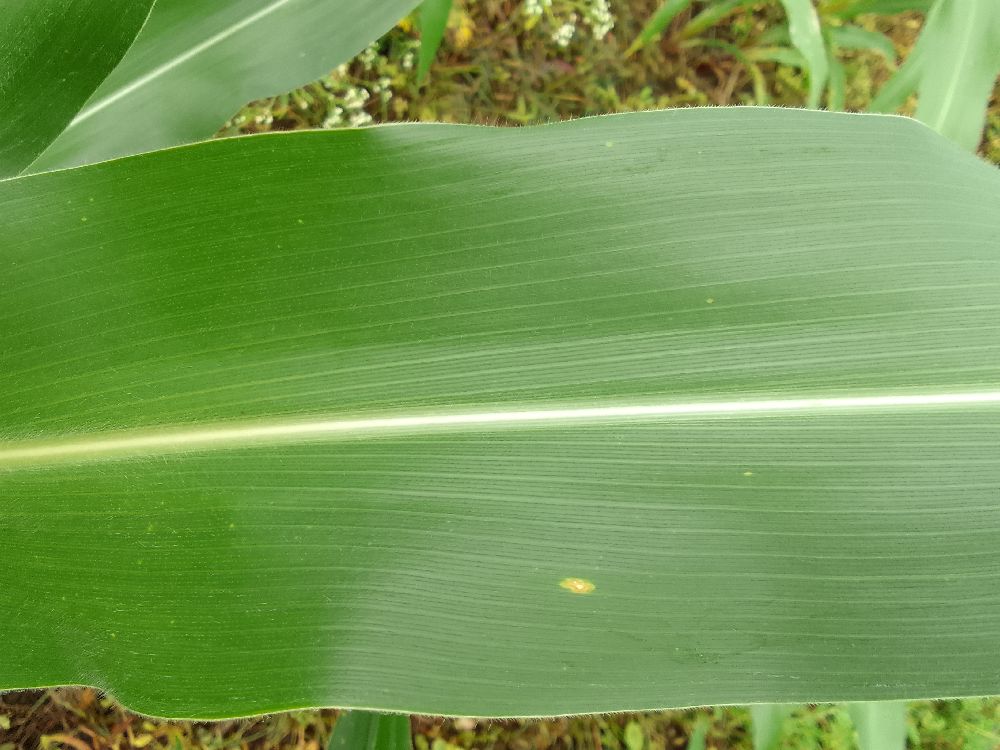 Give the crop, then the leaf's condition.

maize, healthy
